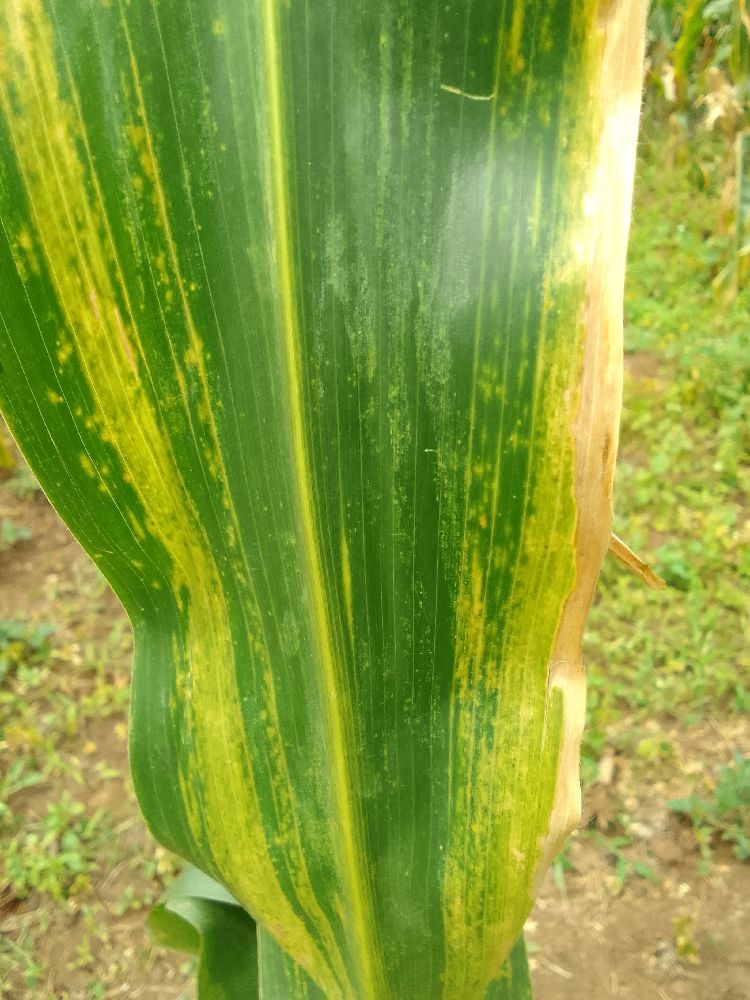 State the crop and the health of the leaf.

maize, maize lethal necrosis
